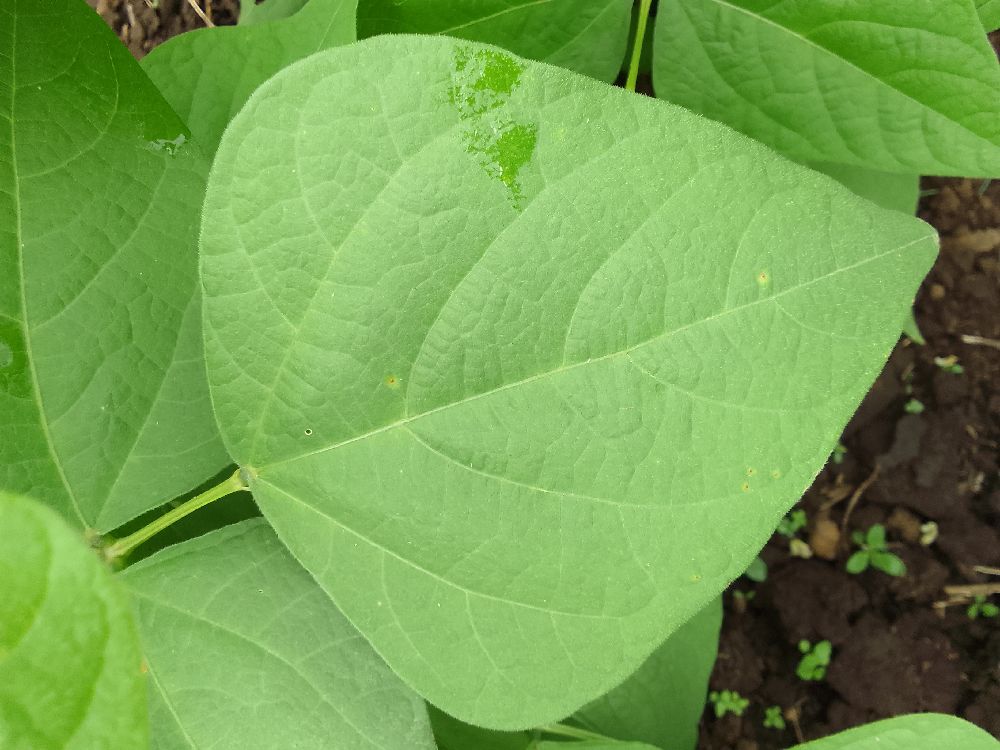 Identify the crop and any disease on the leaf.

common bean, healthy
